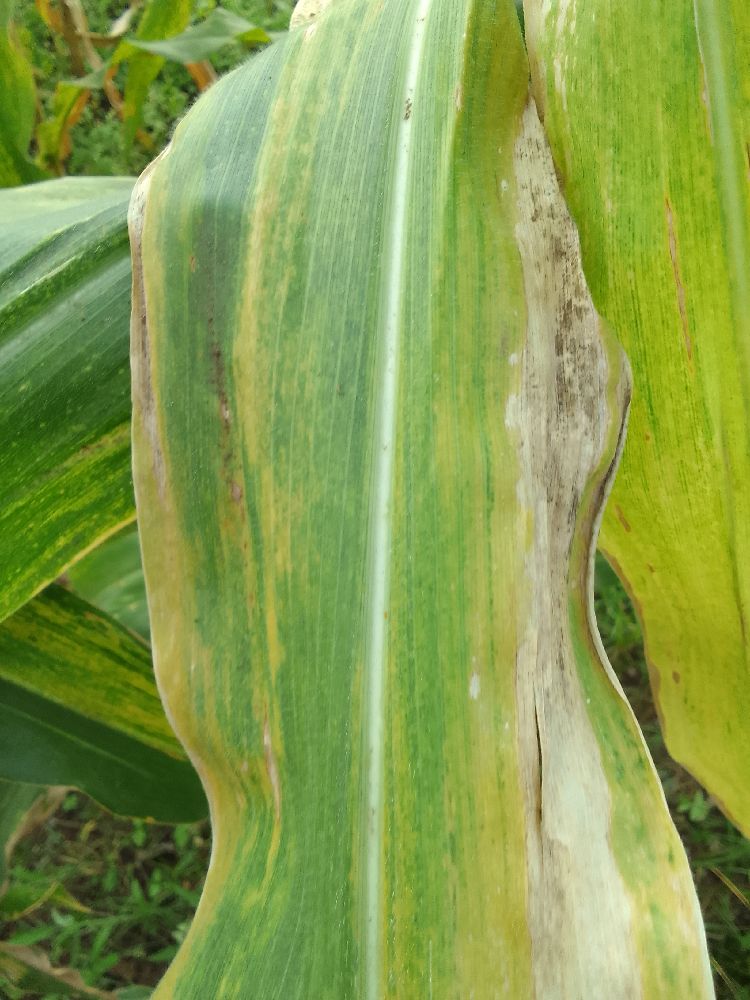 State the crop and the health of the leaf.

maize, maize lethal necrosis
